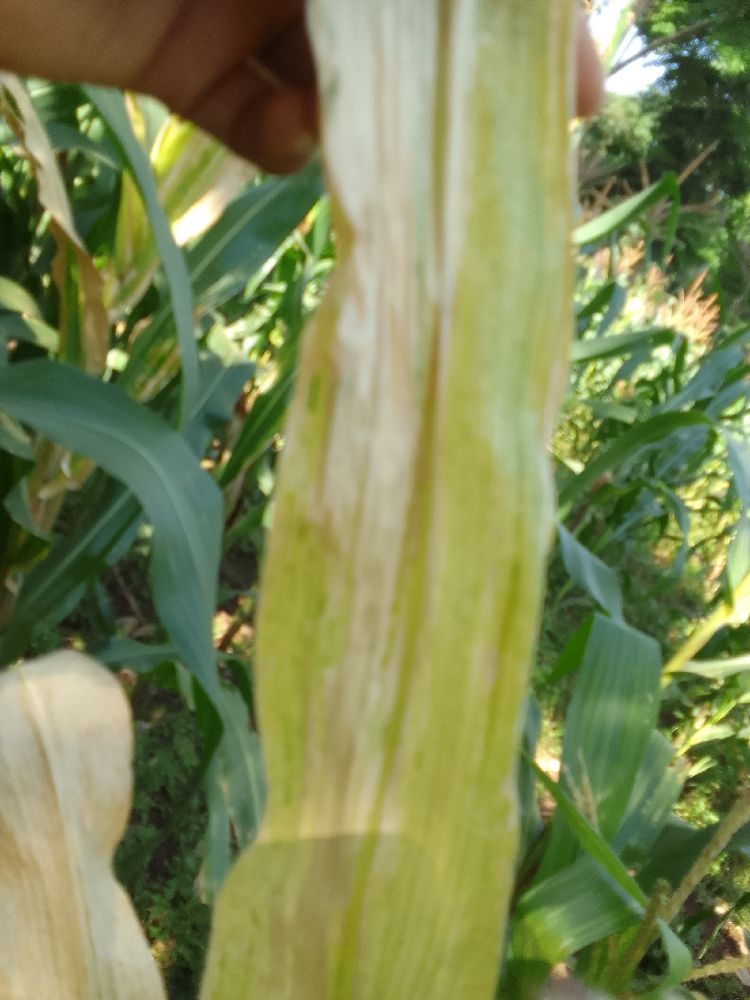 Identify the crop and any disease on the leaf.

maize, maize lethal necrosis
